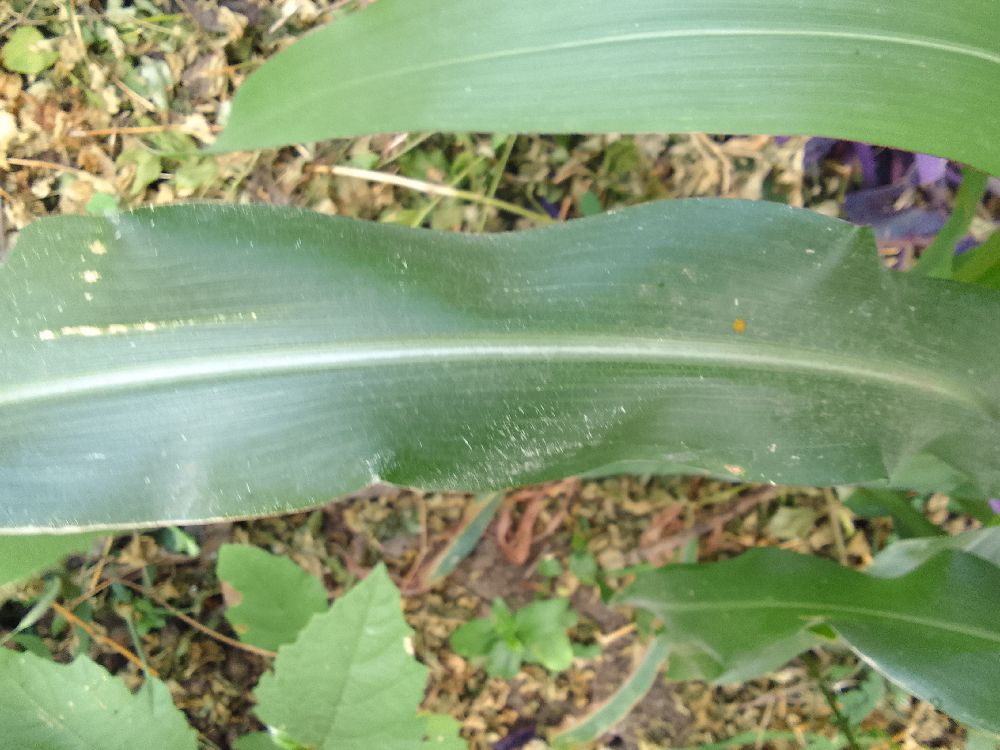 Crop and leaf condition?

maize, healthy
